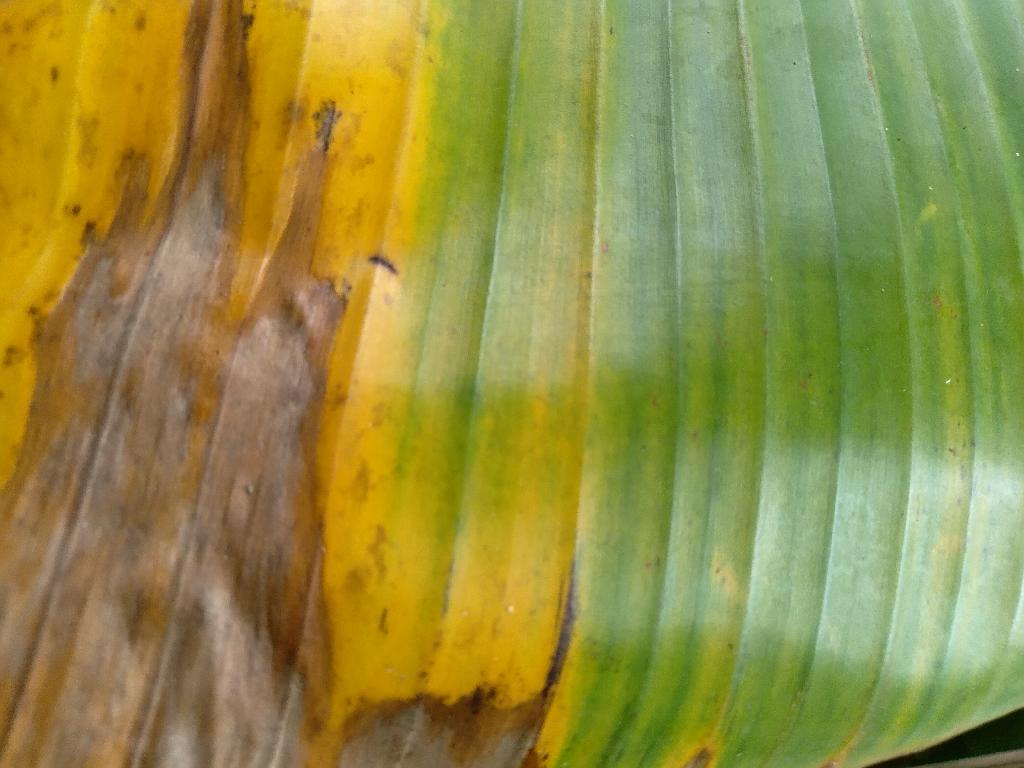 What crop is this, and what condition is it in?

banana, fusarium wilt race 1
